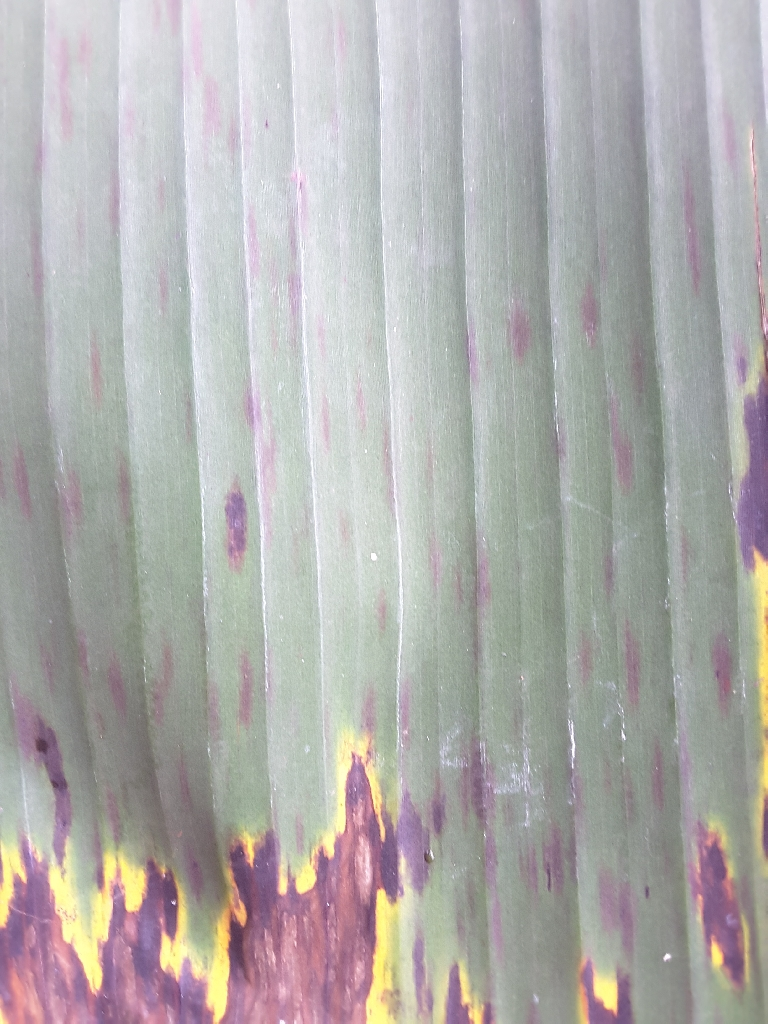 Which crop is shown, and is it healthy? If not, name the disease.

banana, black sigatoka
